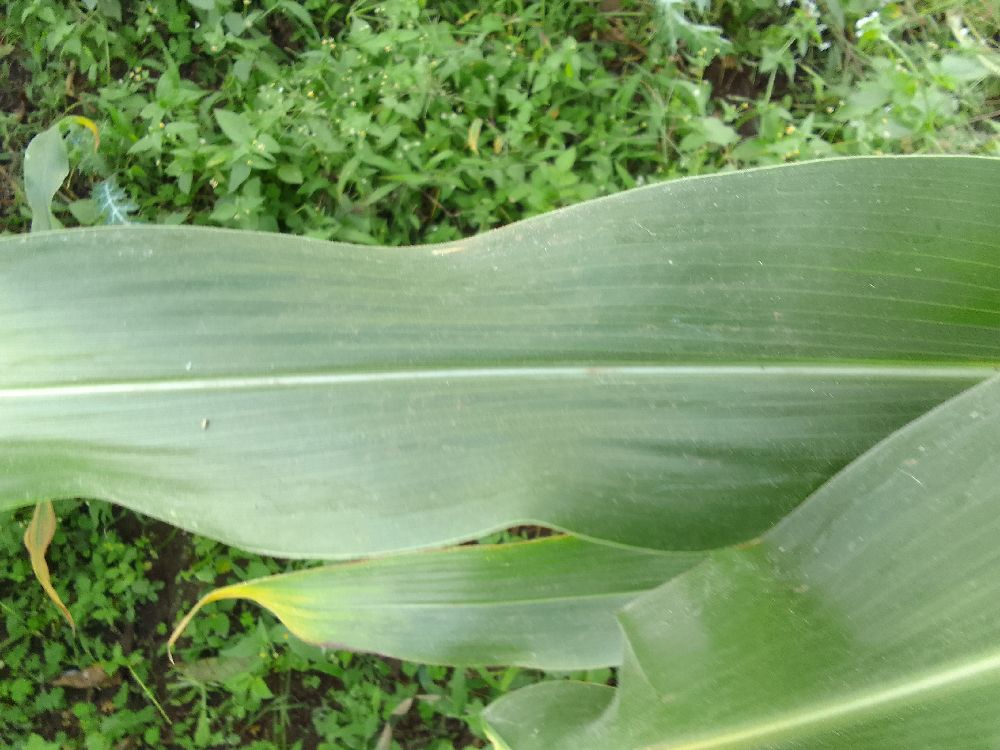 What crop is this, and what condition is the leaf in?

maize, healthy
